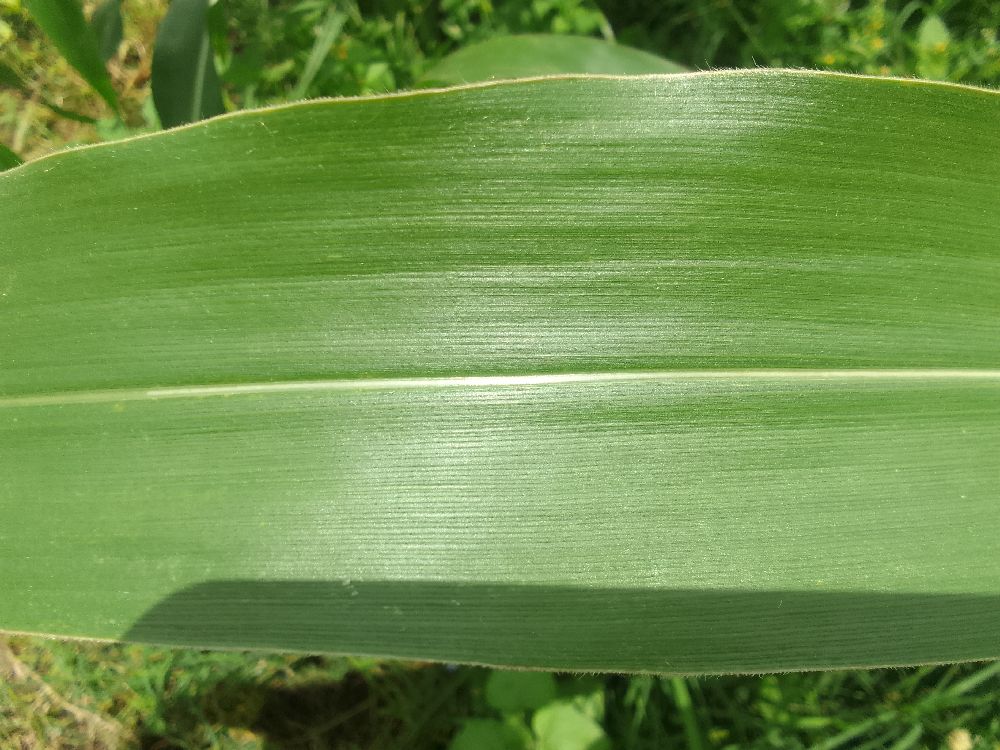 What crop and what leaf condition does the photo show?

maize, healthy
